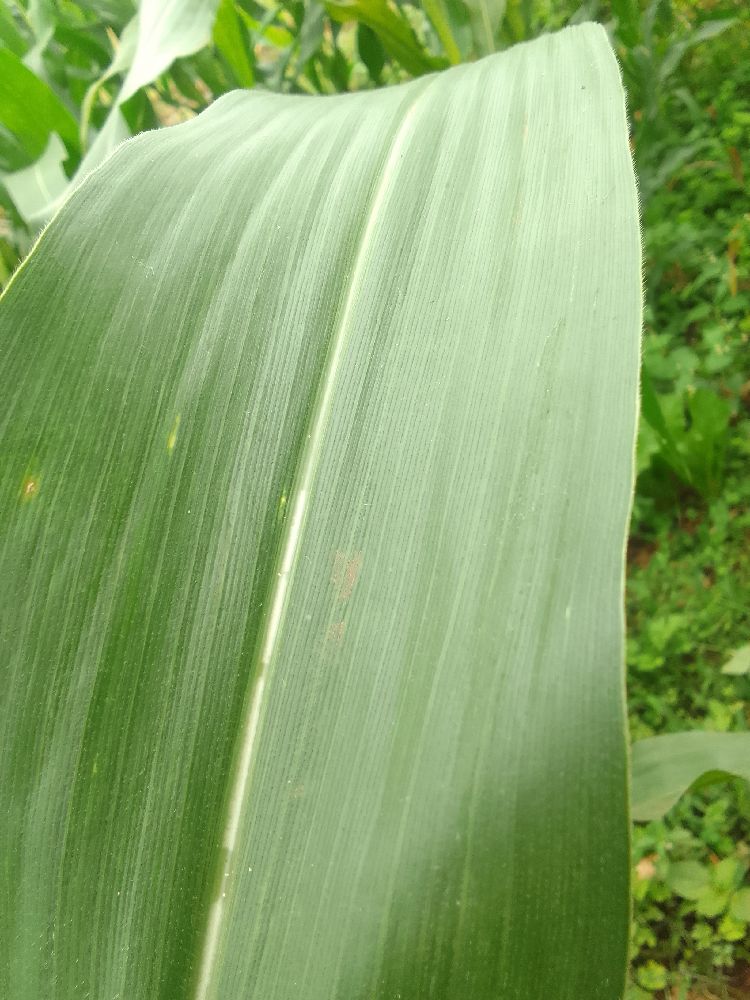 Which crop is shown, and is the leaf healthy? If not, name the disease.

maize, healthy
